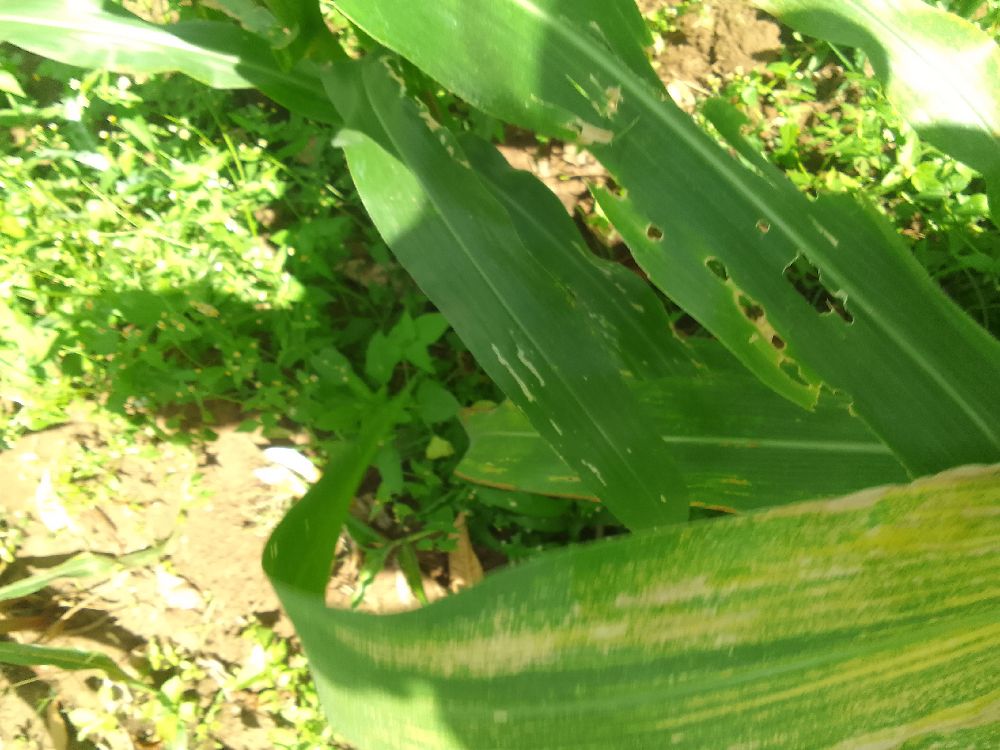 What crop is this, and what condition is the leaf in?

maize, maize lethal necrosis
